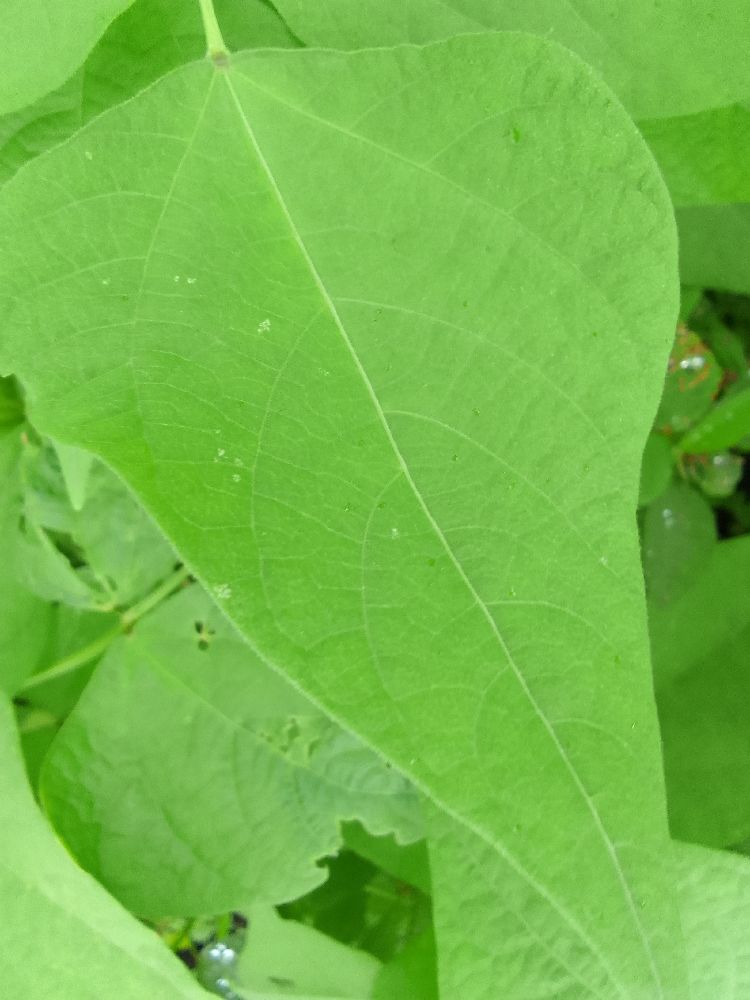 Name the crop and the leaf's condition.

common bean, healthy
